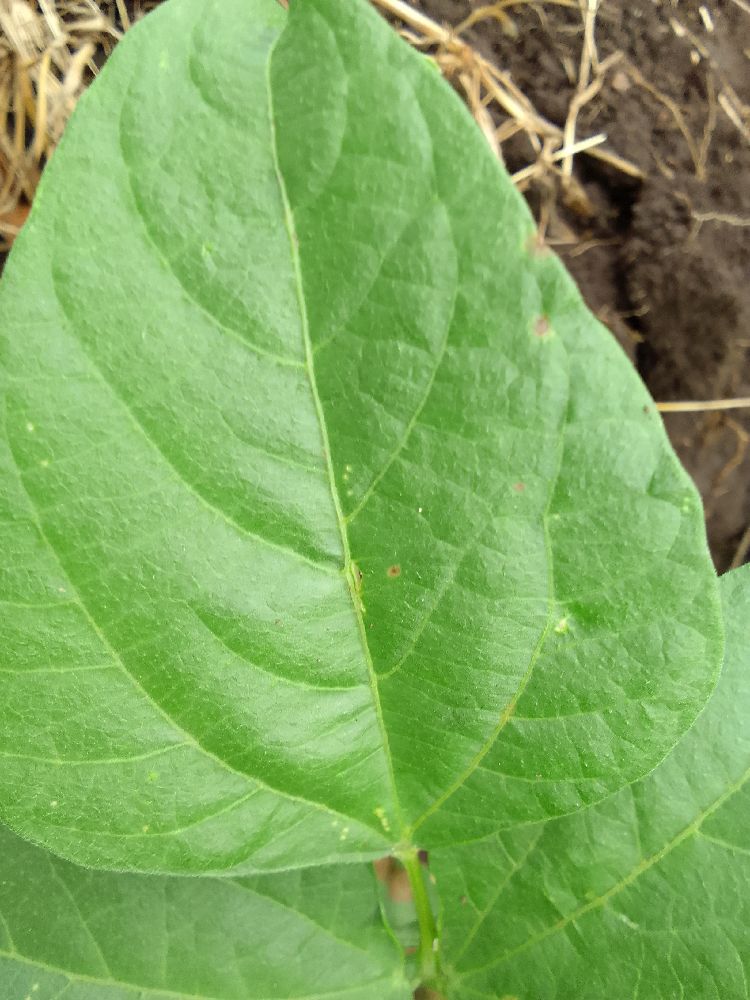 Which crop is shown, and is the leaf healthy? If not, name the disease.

common bean, healthy
